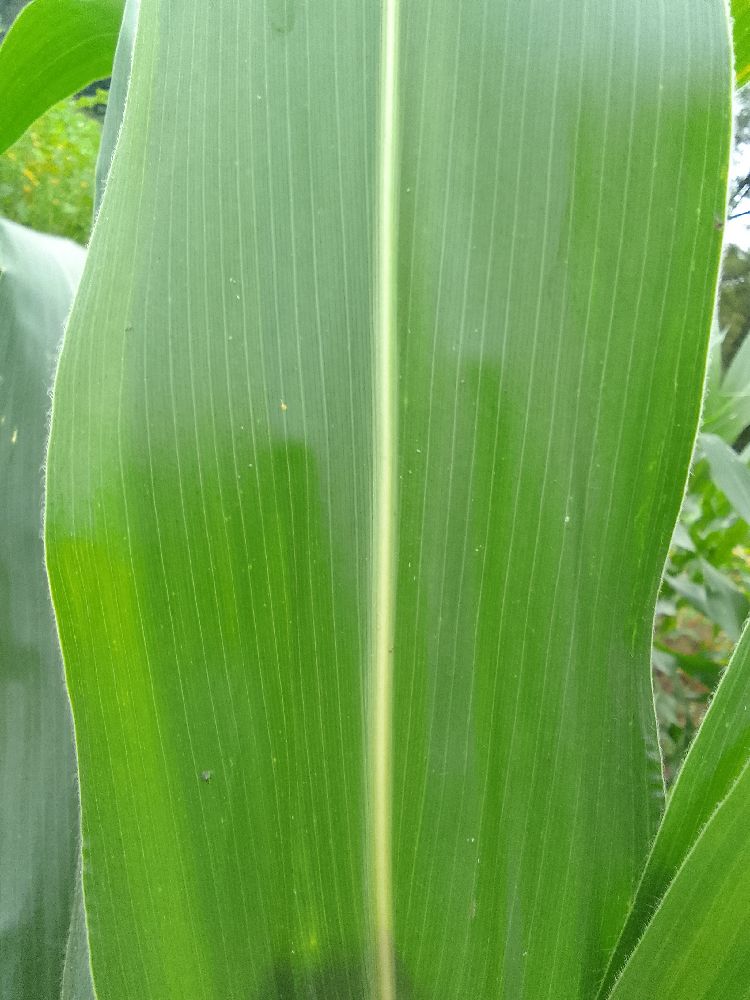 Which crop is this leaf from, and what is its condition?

maize, healthy
